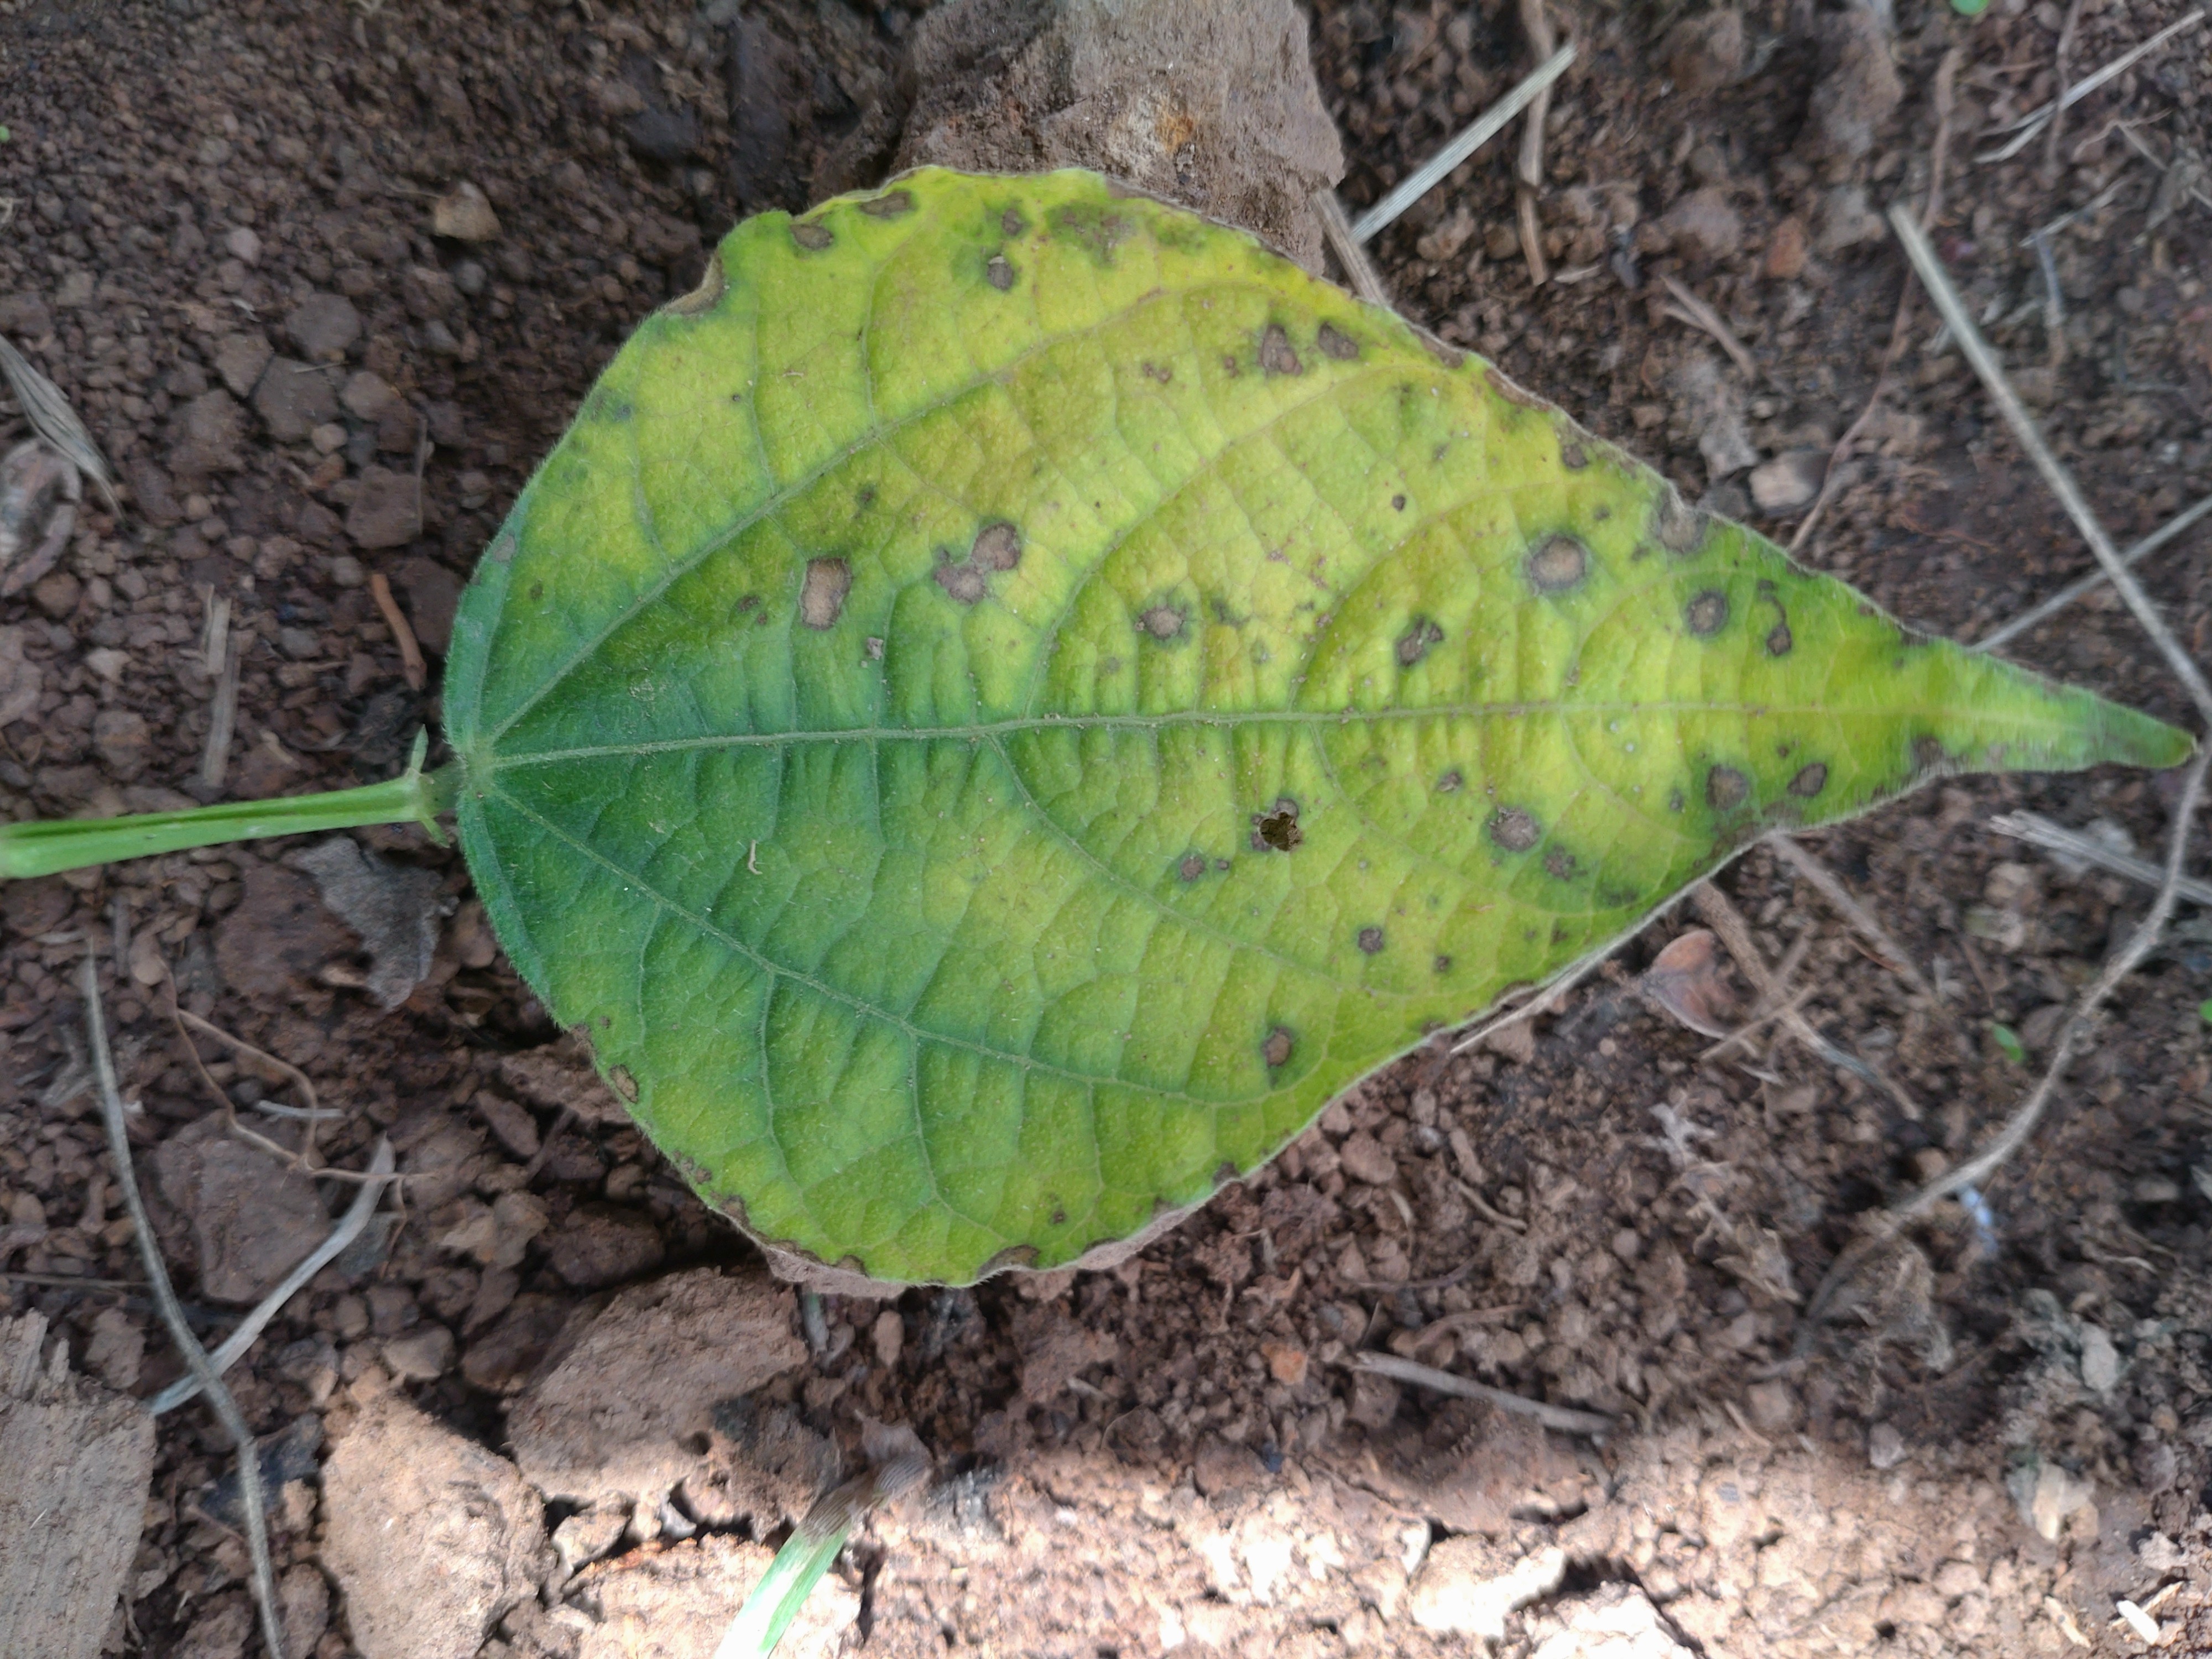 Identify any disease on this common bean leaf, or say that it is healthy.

rust
